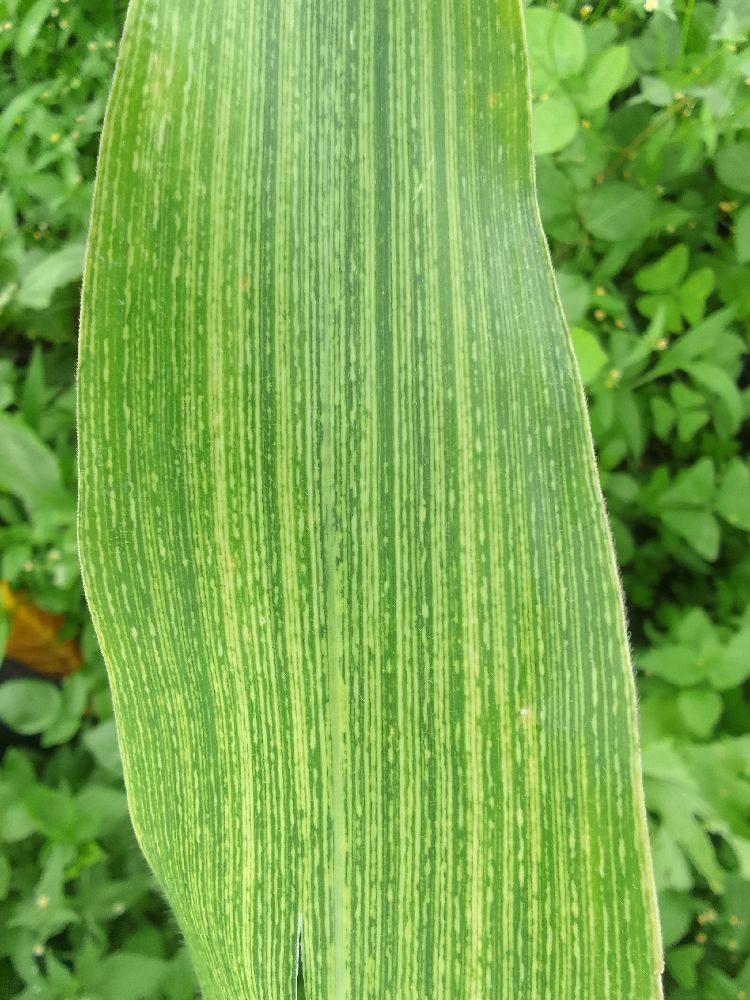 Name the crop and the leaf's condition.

maize, maize streak virus
